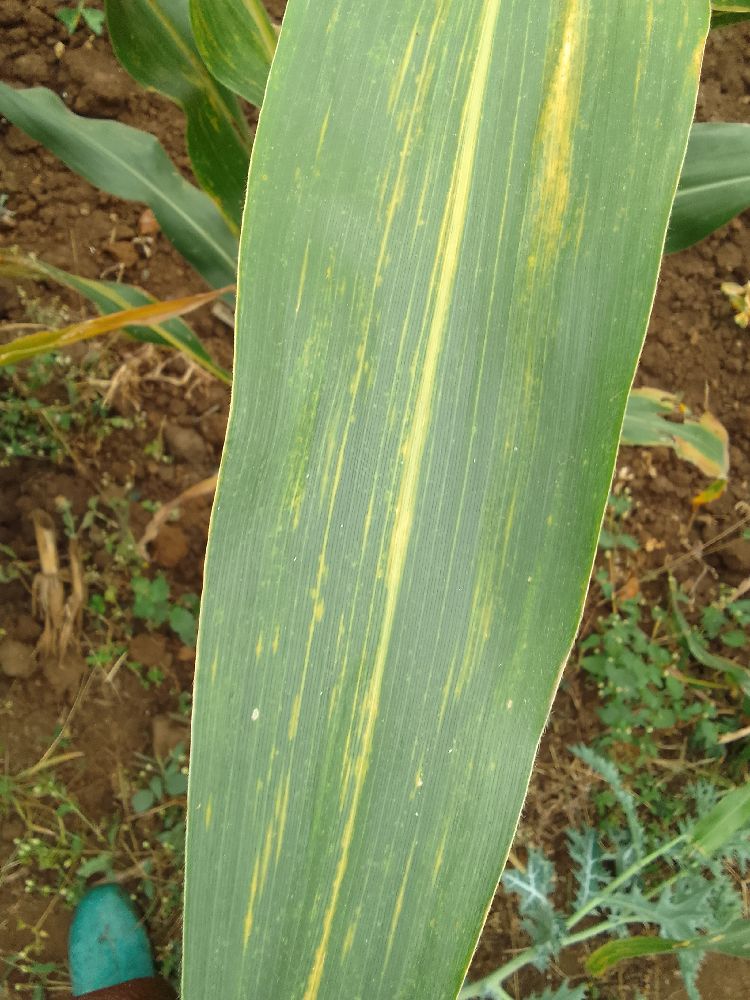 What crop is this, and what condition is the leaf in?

maize, maize lethal necrosis
